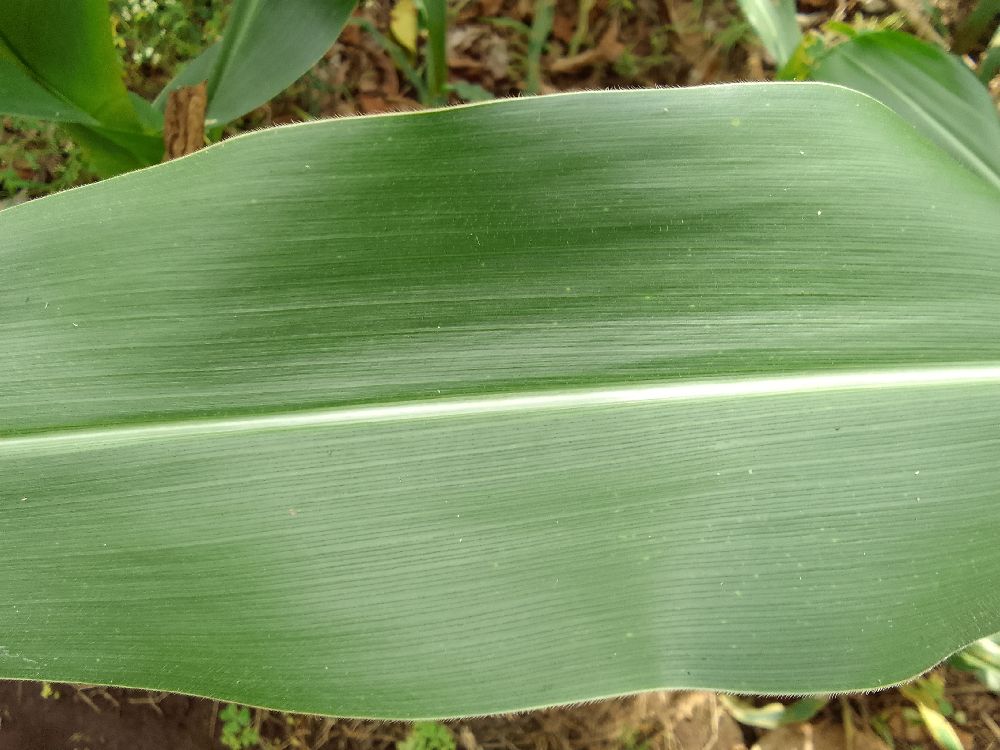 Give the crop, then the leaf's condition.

maize, healthy
